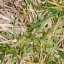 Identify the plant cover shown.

grass
